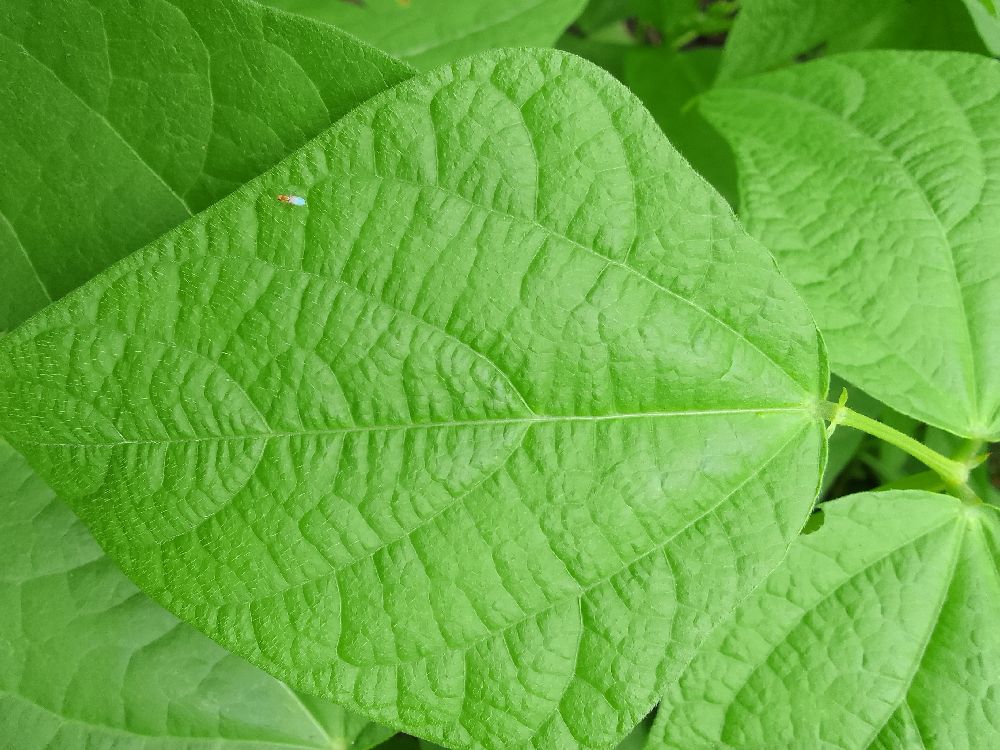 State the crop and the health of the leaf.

common bean, healthy
